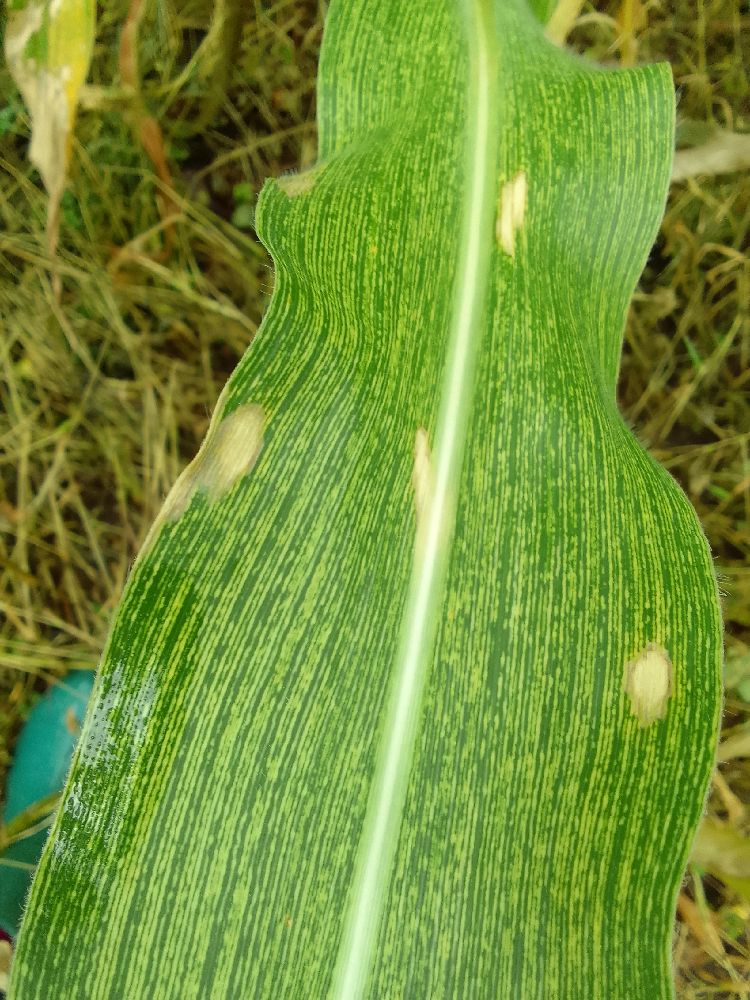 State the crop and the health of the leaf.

maize, maize streak virus
